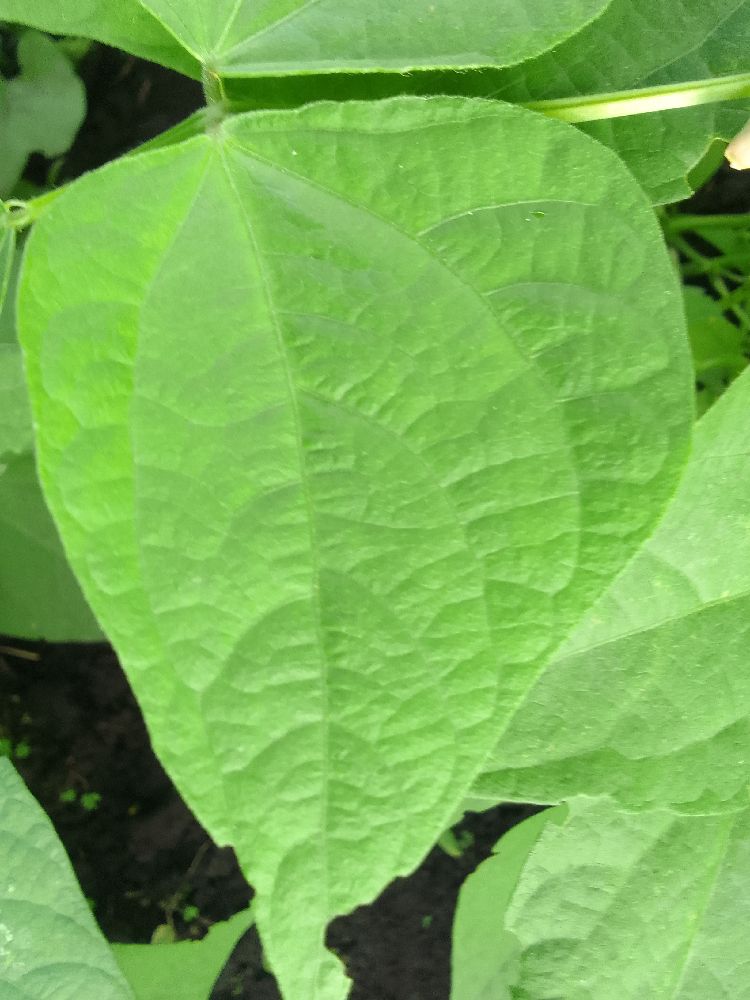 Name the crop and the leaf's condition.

common bean, healthy
